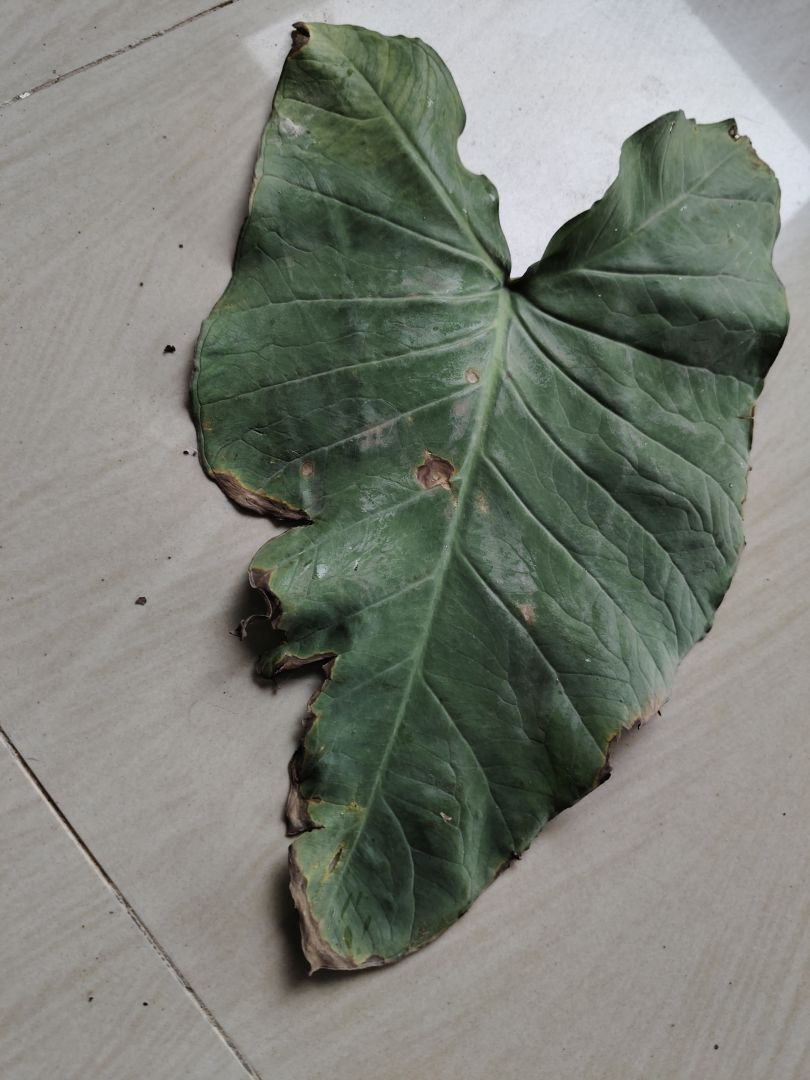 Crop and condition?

taro, leaf blight
